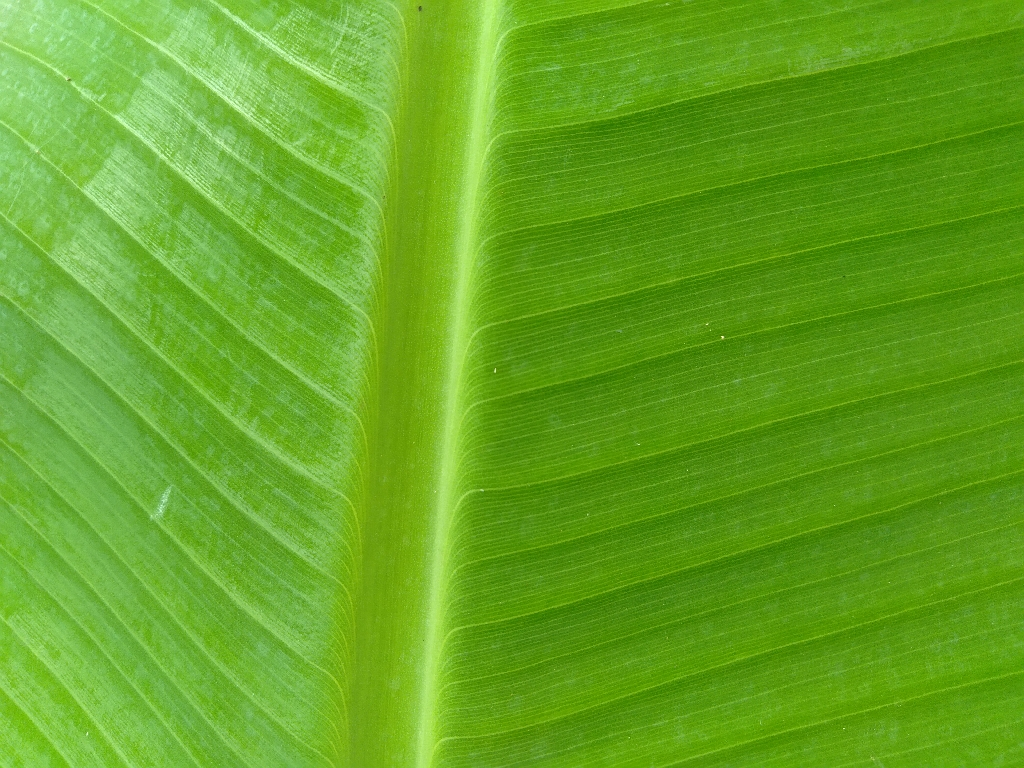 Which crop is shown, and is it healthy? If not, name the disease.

banana, healthy
